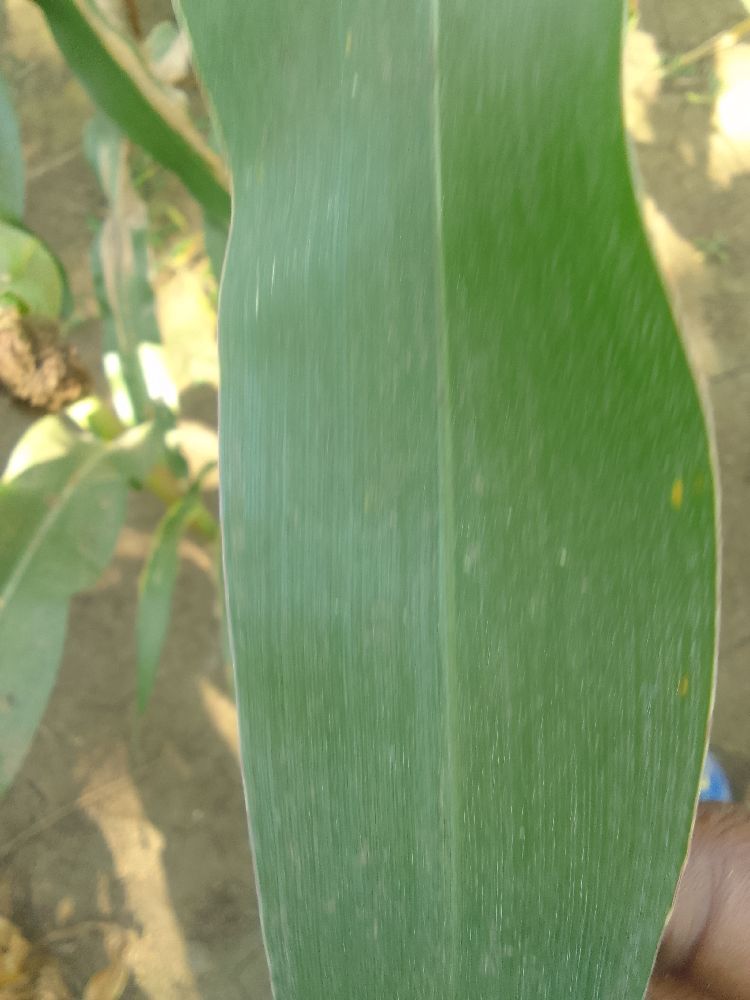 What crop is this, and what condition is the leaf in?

maize, healthy
